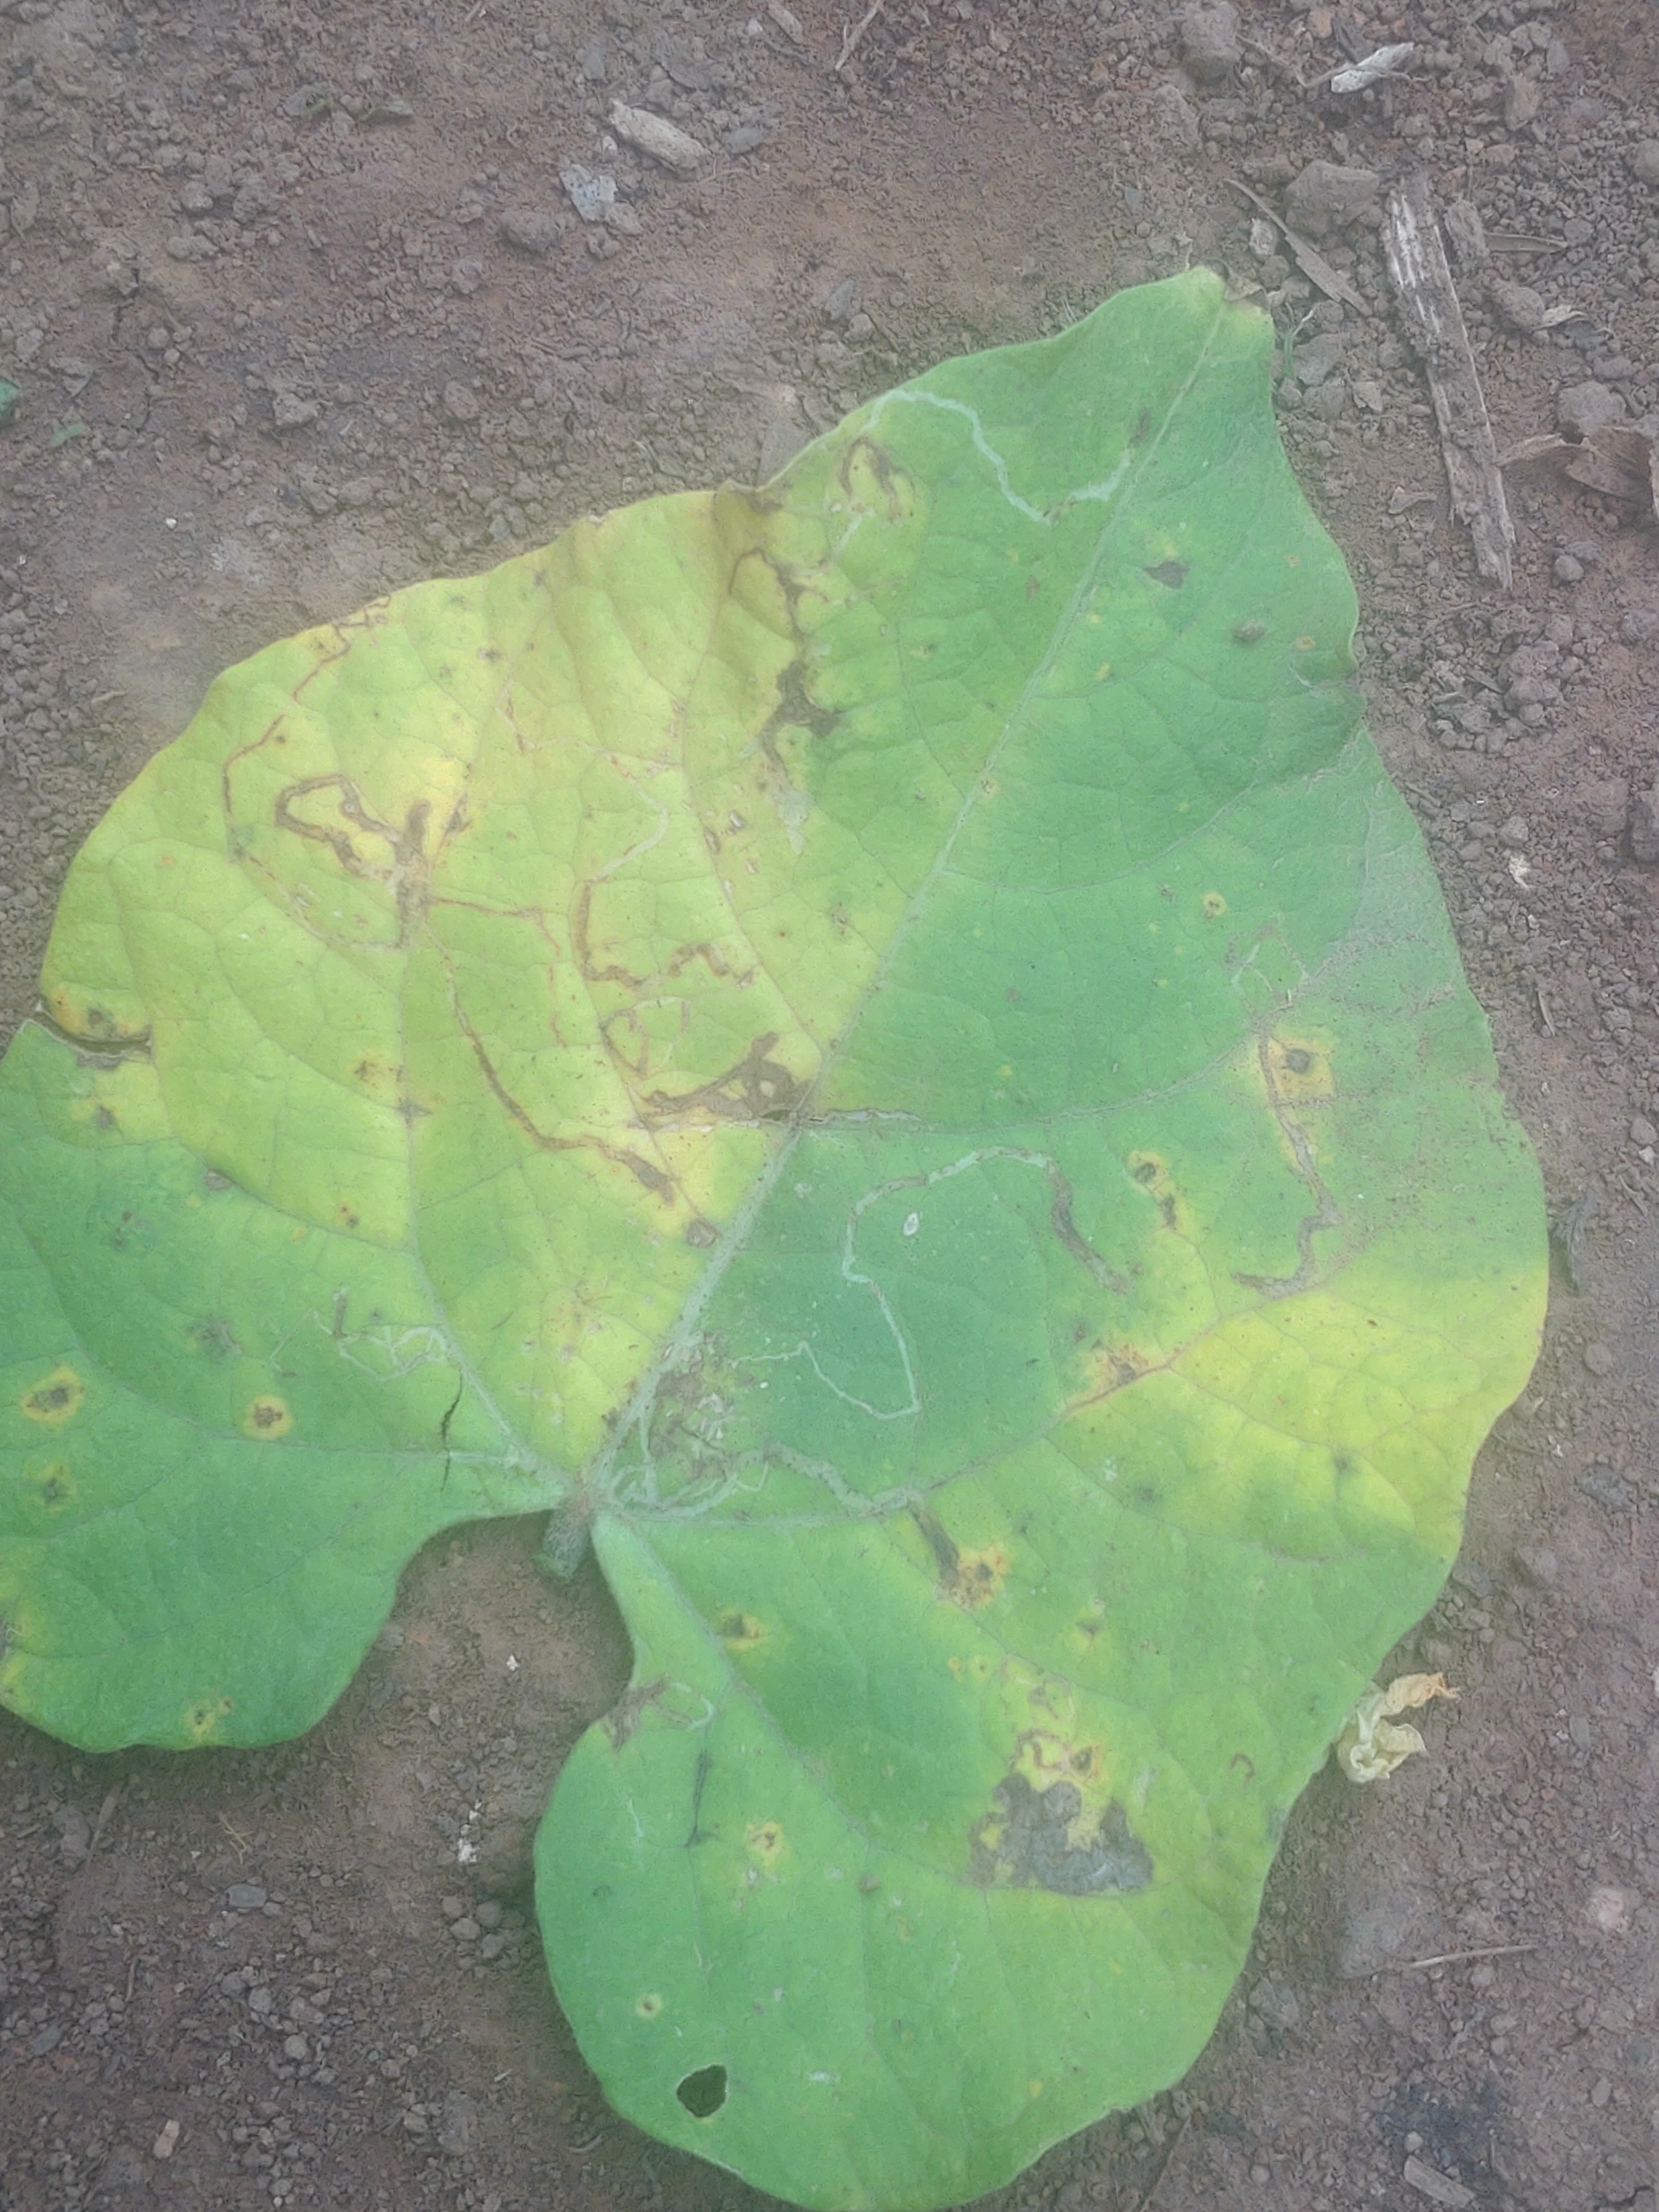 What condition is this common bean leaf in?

anthracnose
